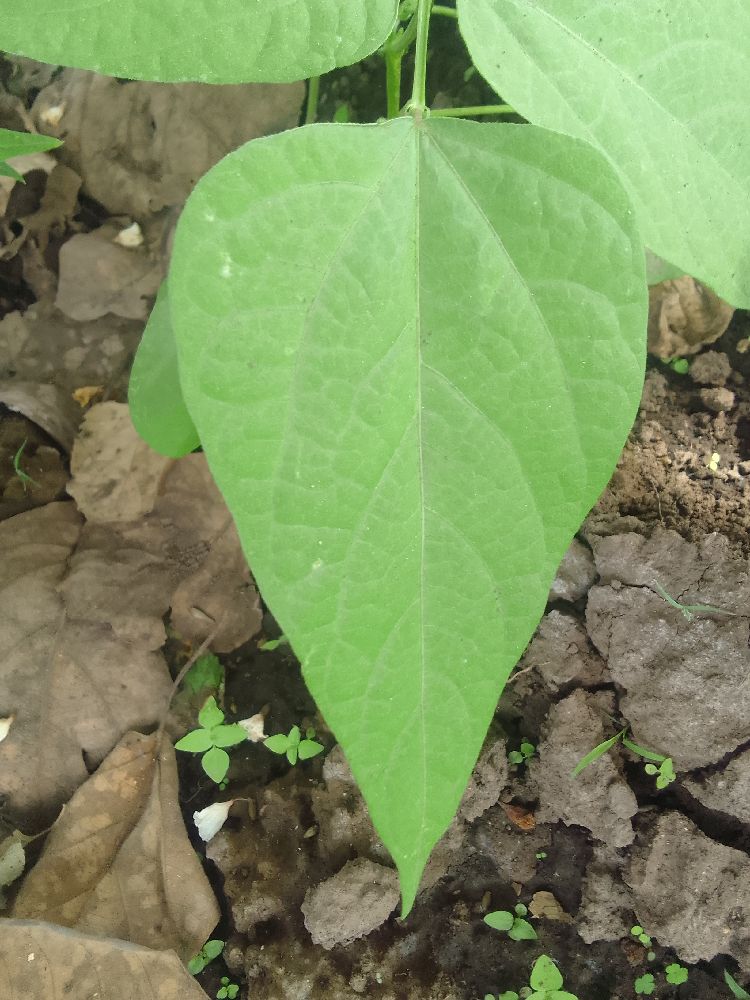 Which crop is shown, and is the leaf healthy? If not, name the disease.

common bean, healthy
